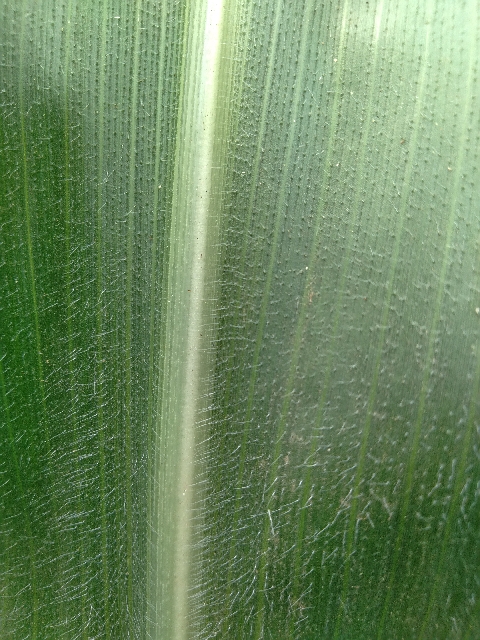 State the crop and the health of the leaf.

maize, healthy
